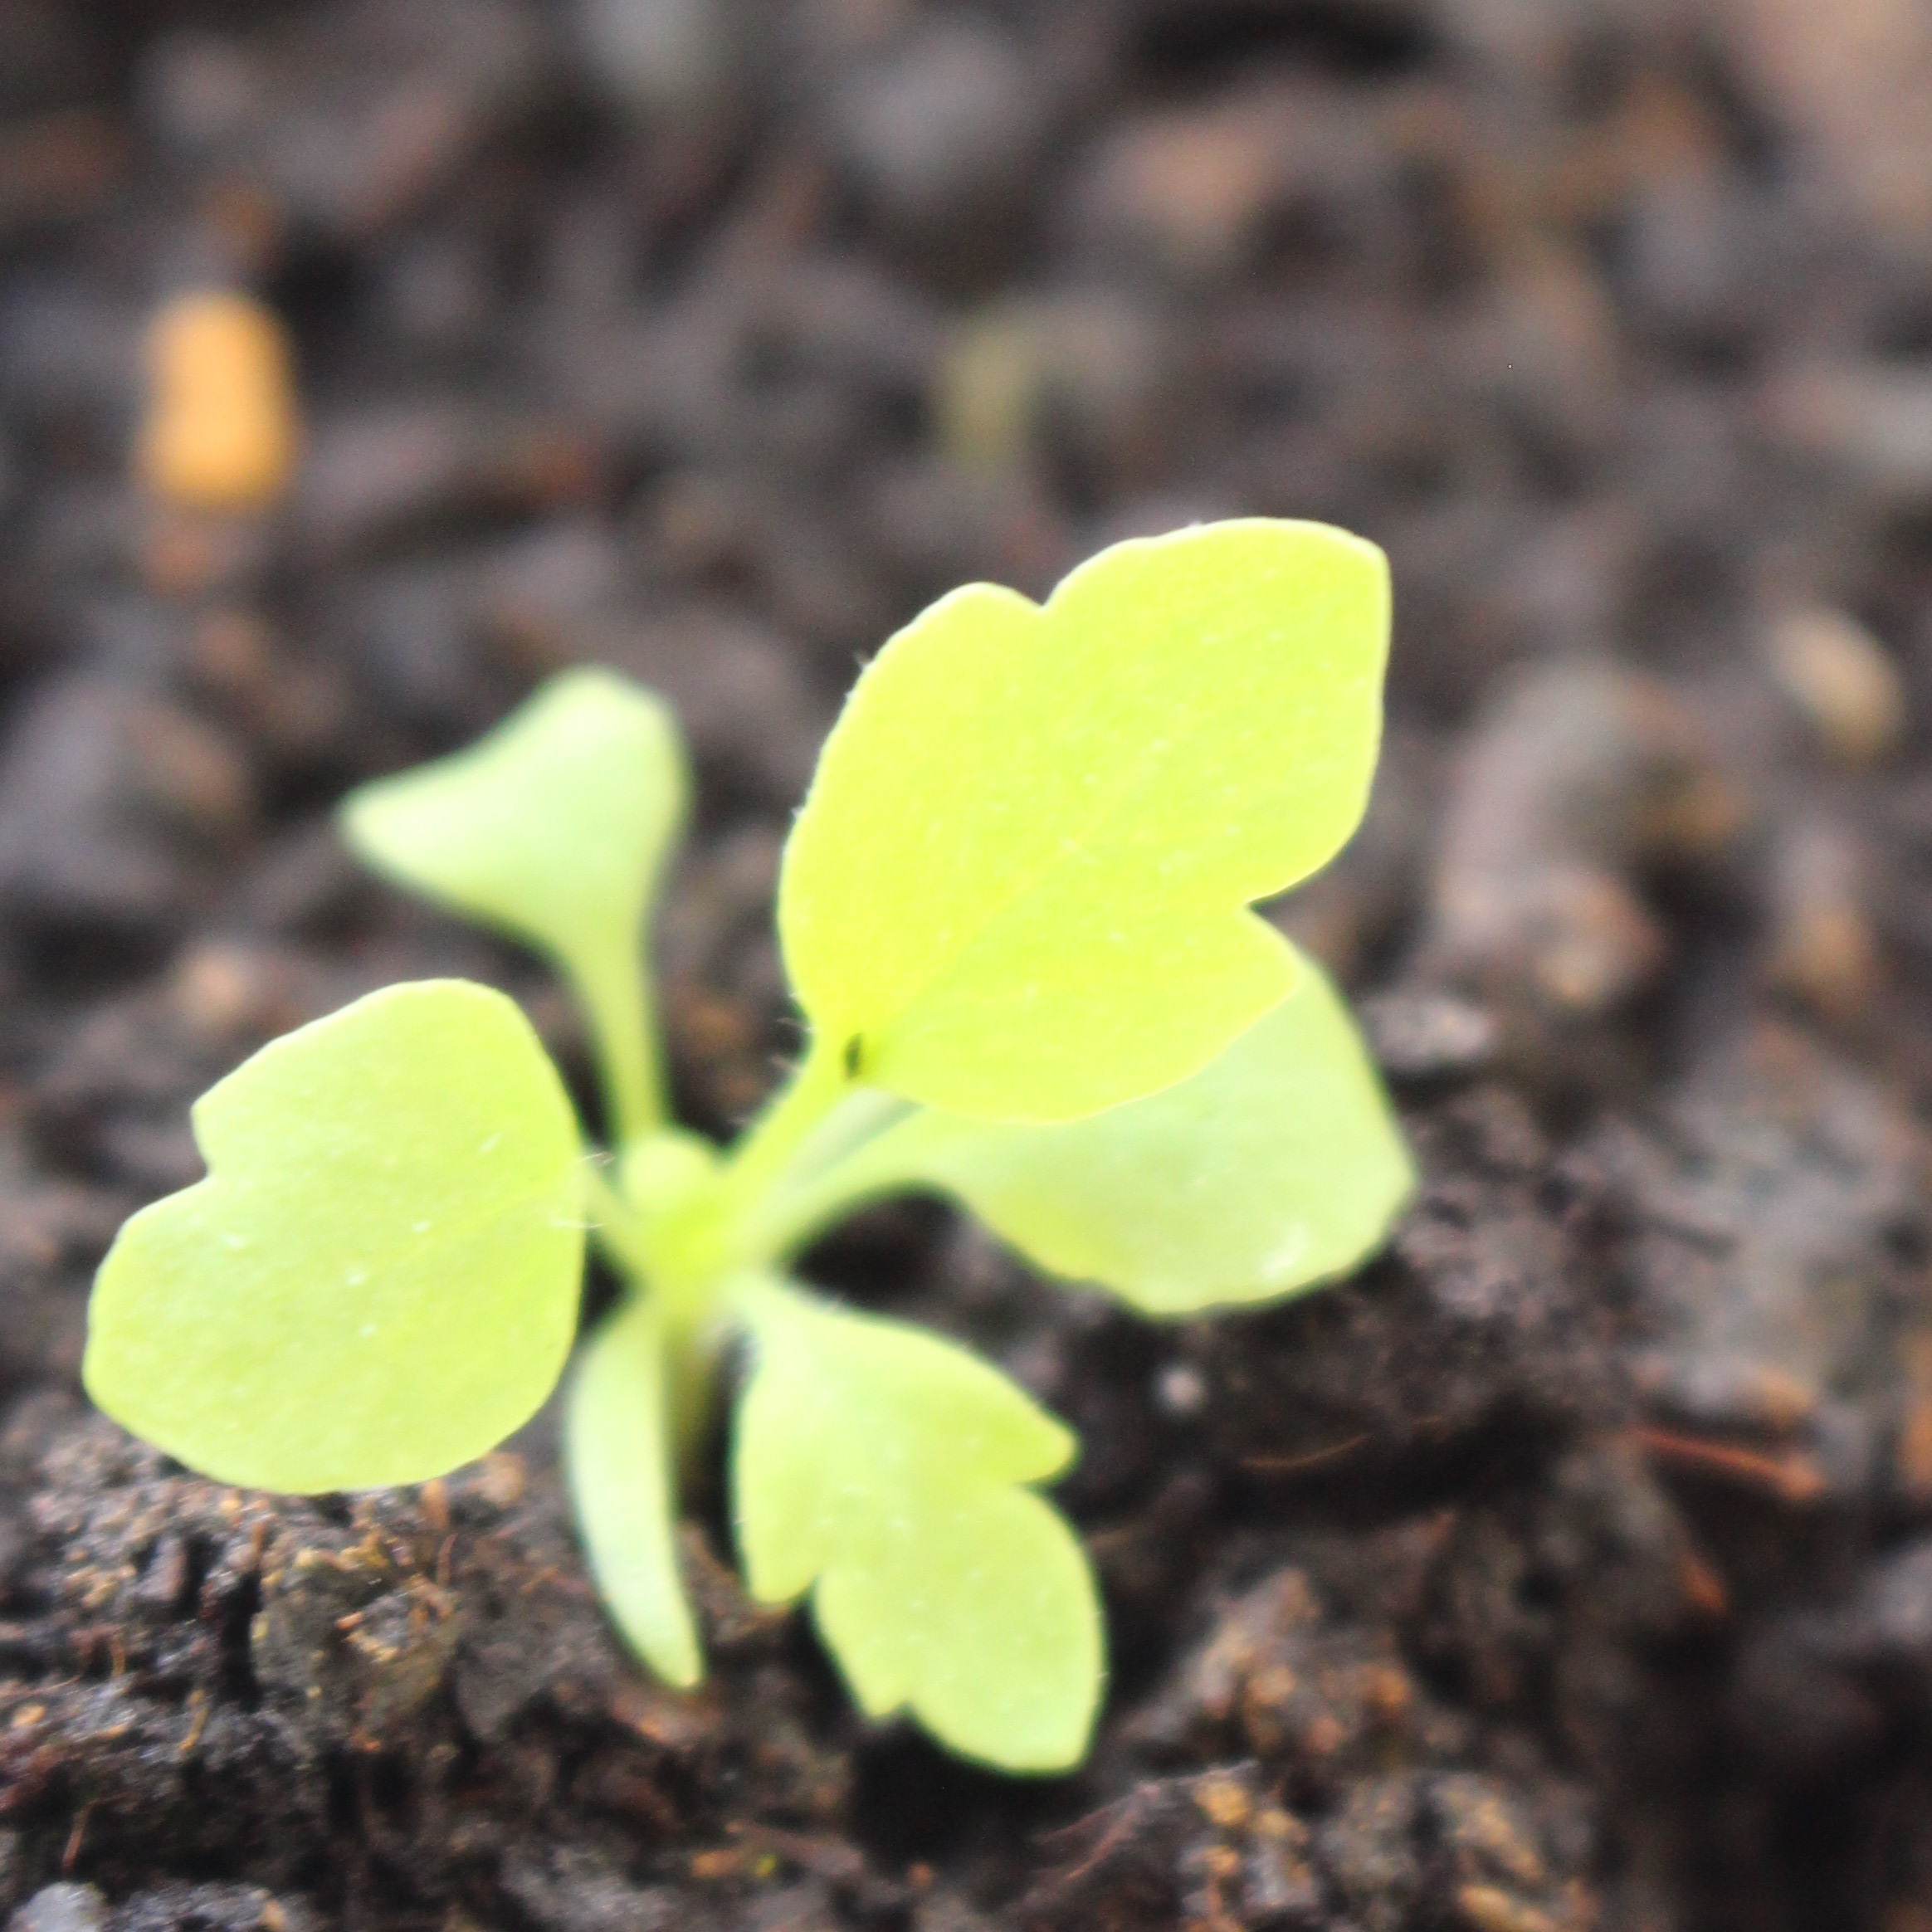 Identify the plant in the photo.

Papaver rhoeas
